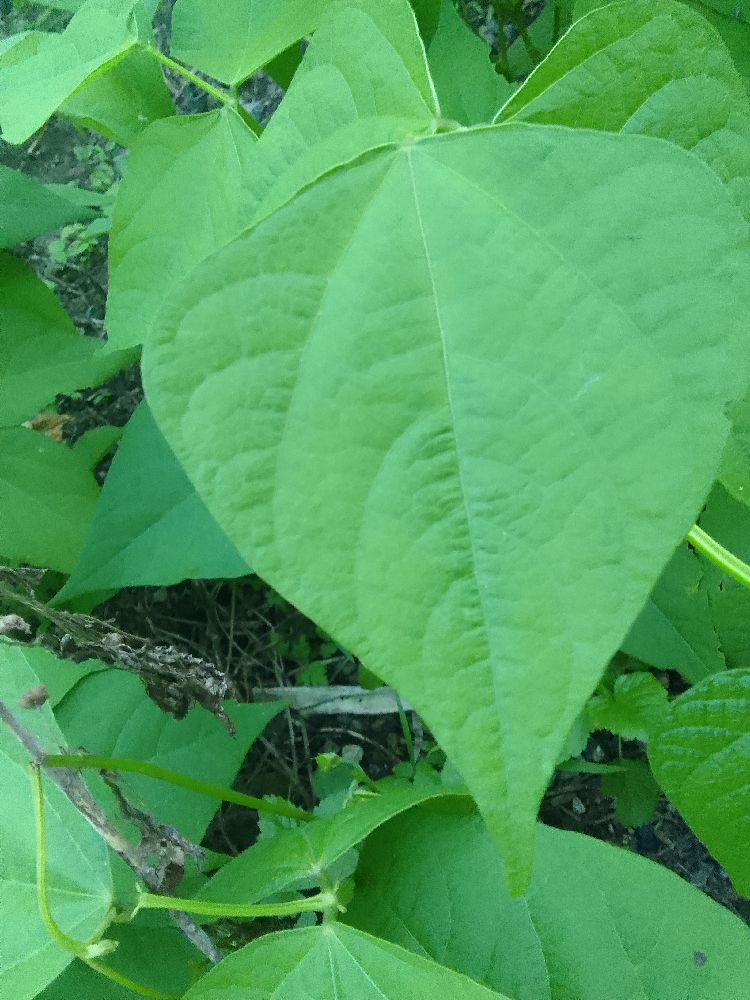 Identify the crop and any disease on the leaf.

common bean, healthy
